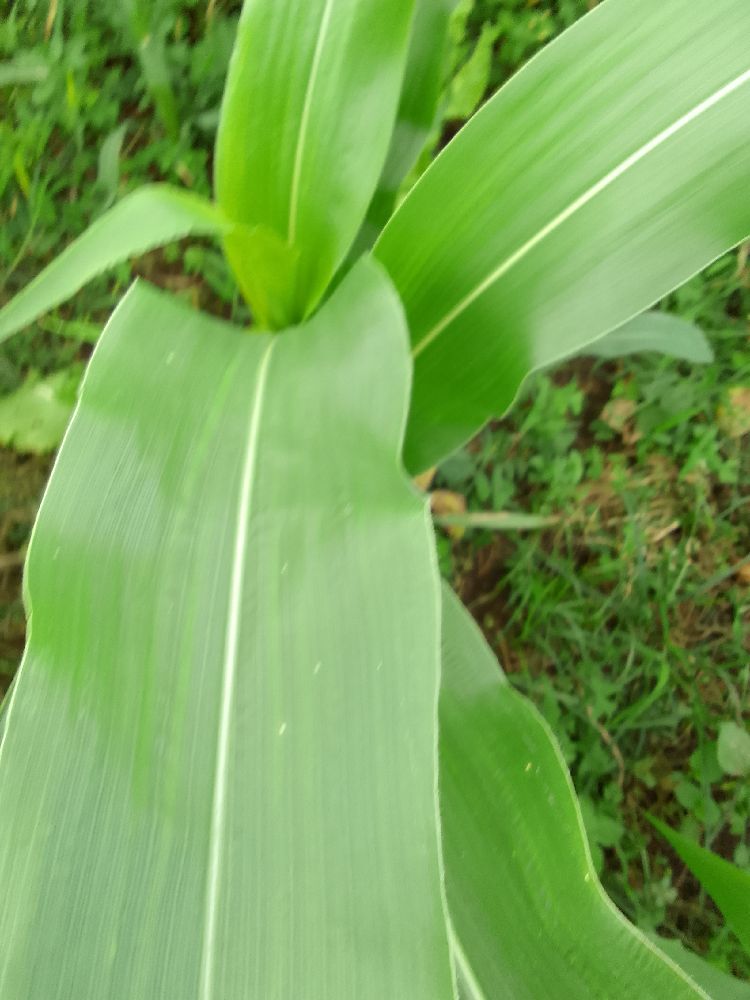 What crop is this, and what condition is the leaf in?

maize, healthy
